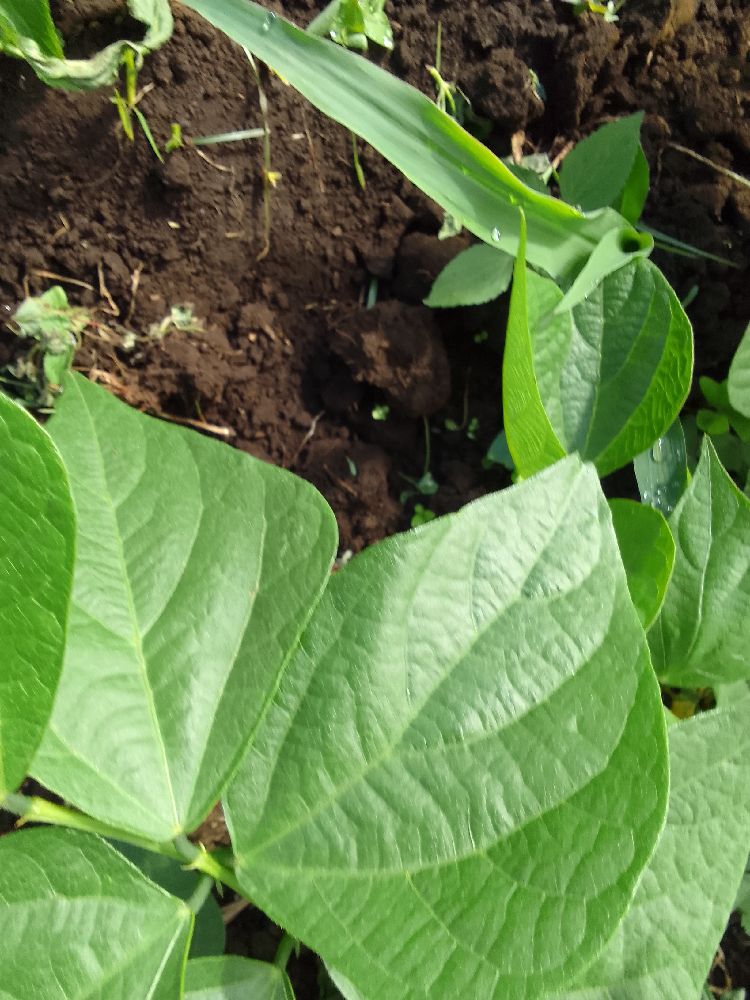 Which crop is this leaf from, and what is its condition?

common bean, healthy
